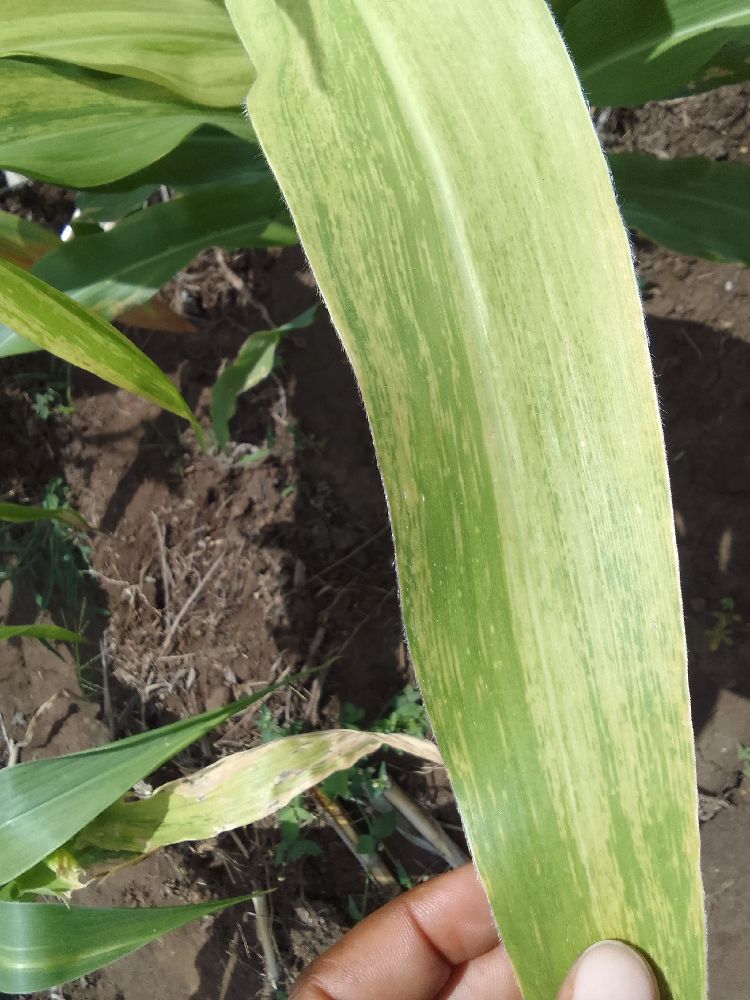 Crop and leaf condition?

maize, maize lethal necrosis
